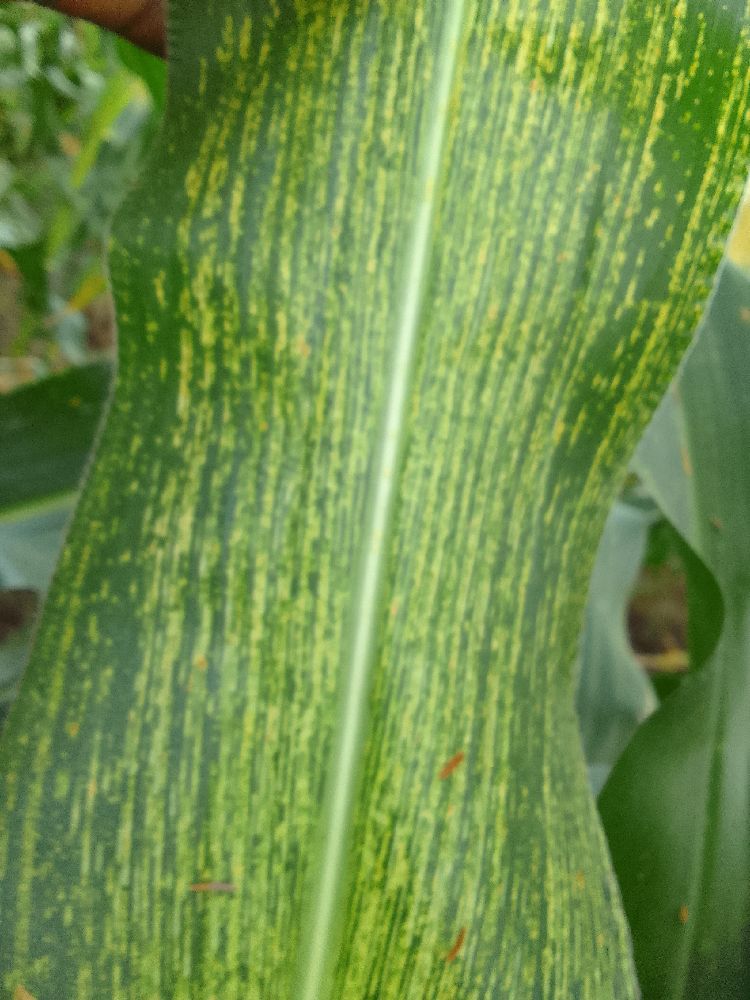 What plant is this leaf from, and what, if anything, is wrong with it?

maize, maize streak virus
